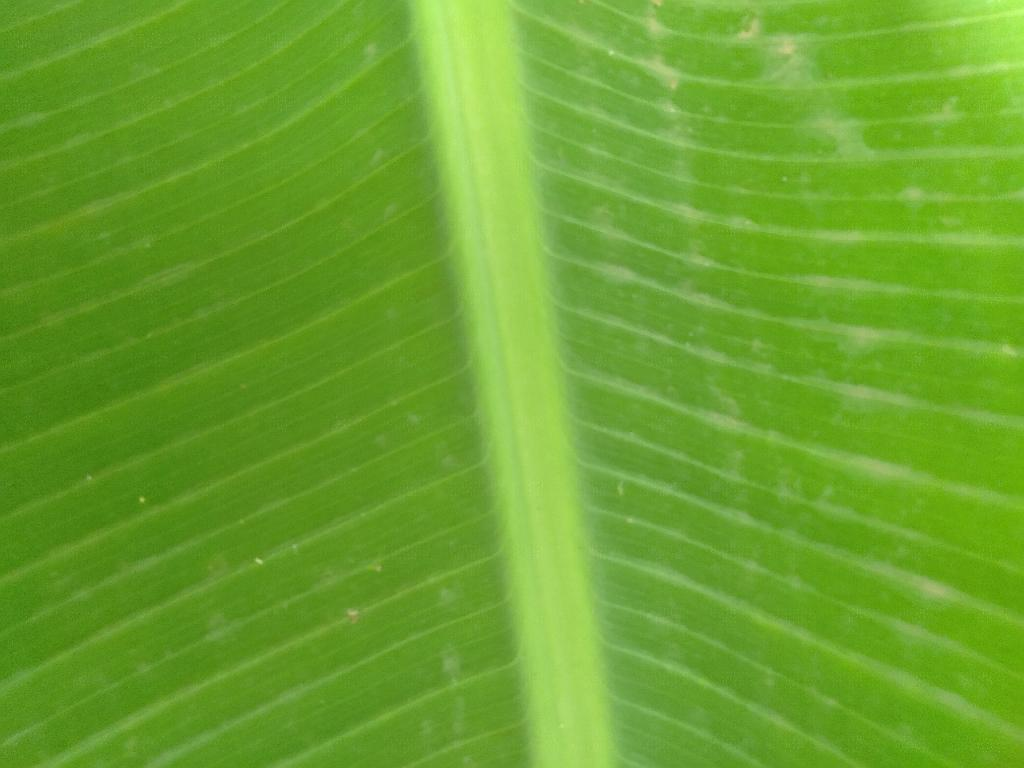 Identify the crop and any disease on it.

banana, healthy
